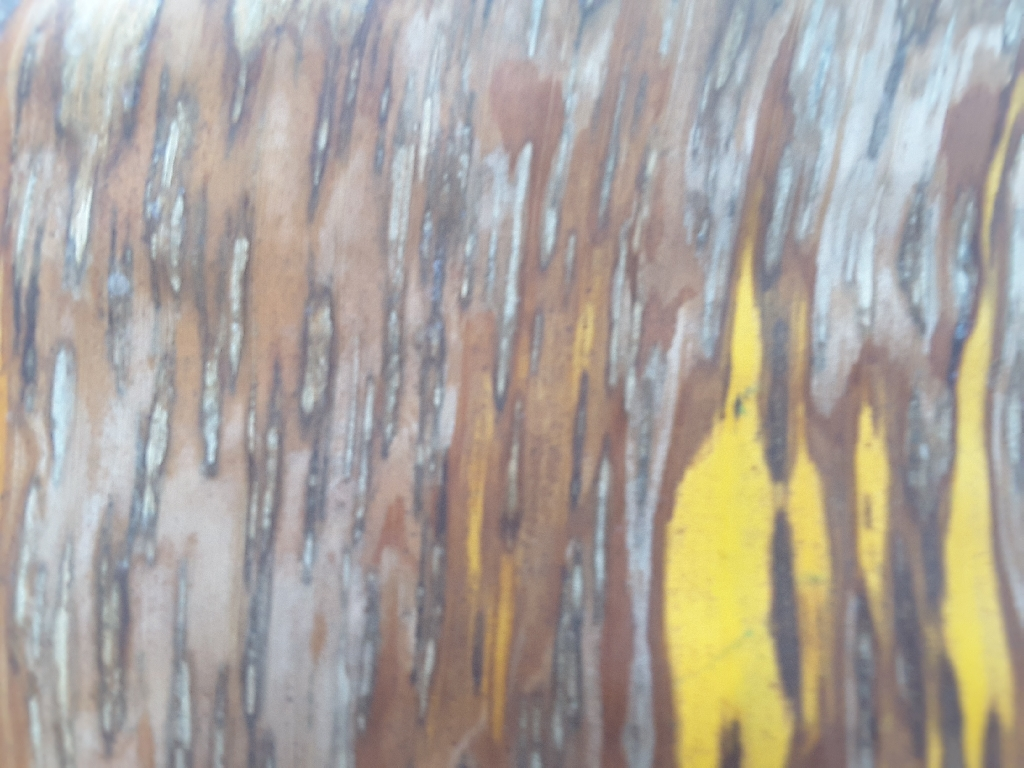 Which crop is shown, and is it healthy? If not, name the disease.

banana, black sigatoka
